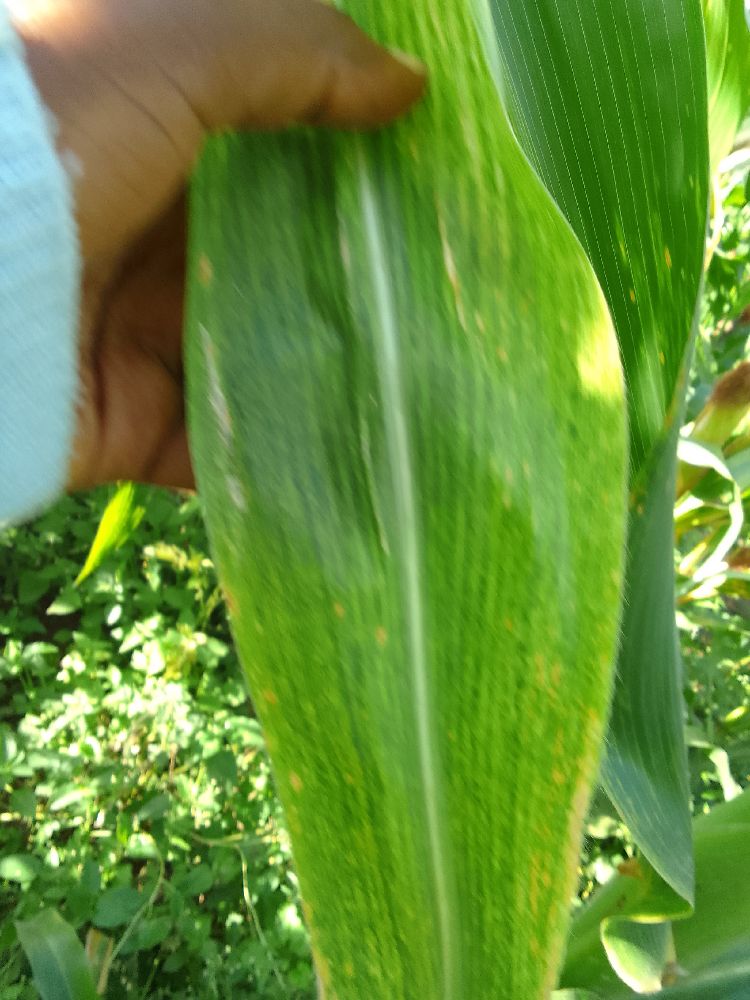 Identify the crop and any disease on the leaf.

maize, maize lethal necrosis
